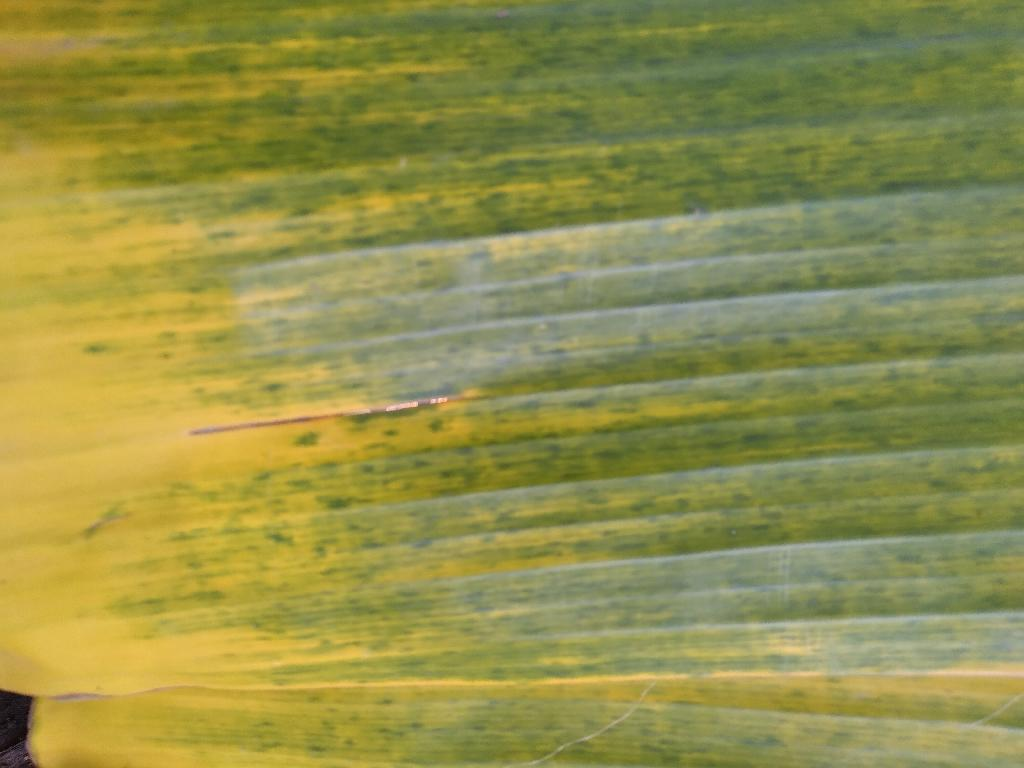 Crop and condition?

banana, fusarium wilt race 1
